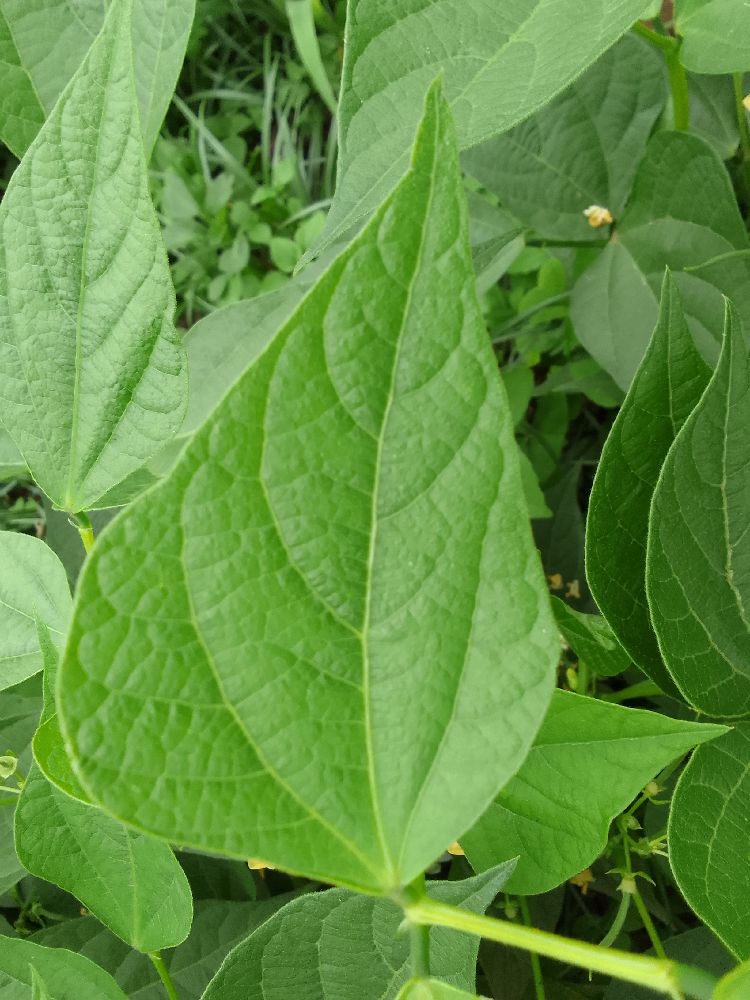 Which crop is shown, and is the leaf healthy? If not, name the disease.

common bean, healthy
